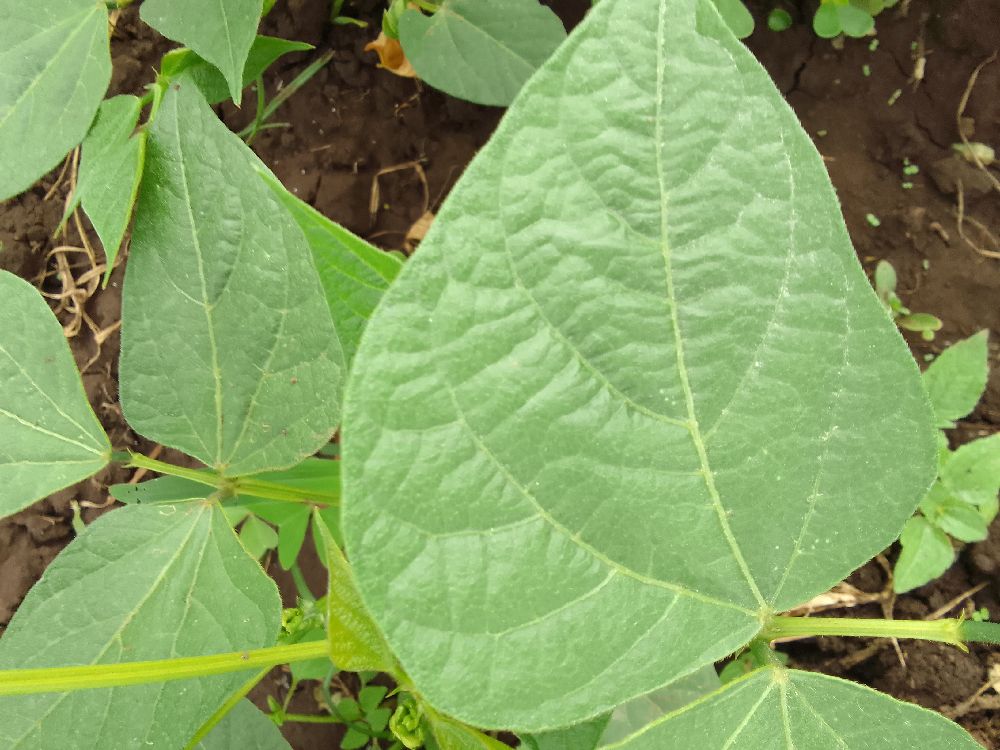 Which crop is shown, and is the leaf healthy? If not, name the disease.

common bean, healthy
